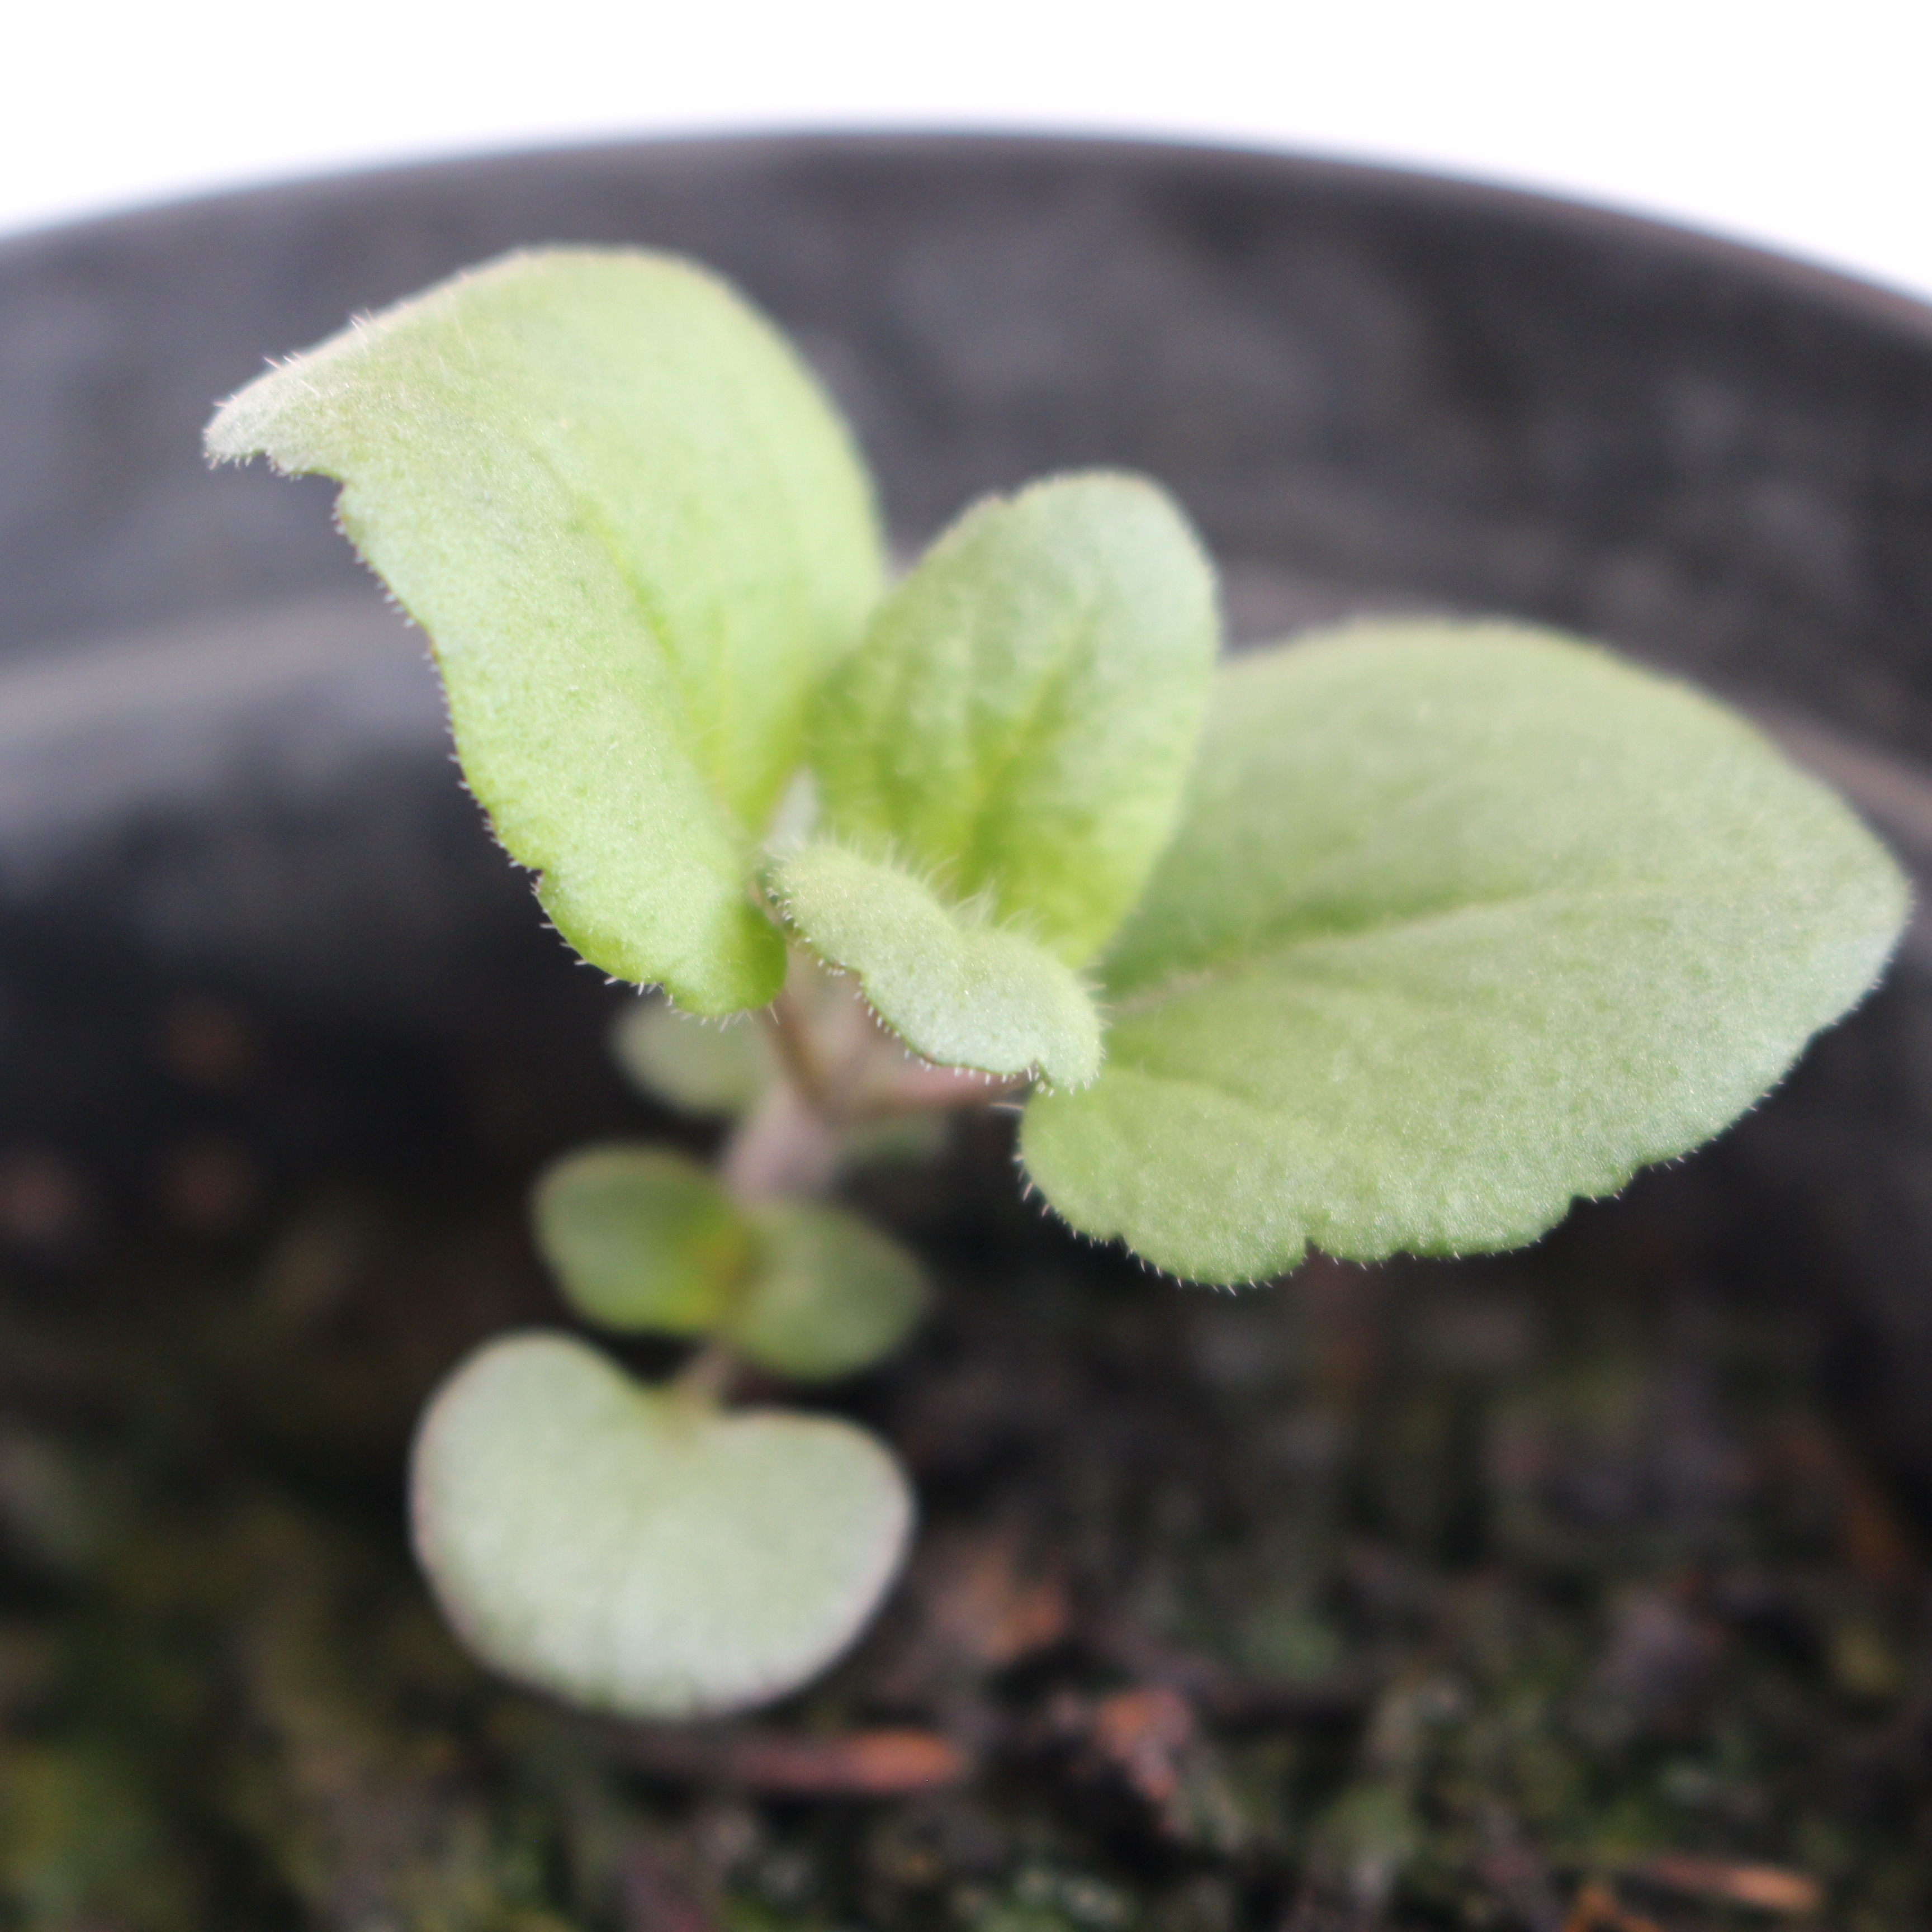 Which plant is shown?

Veronica persica
